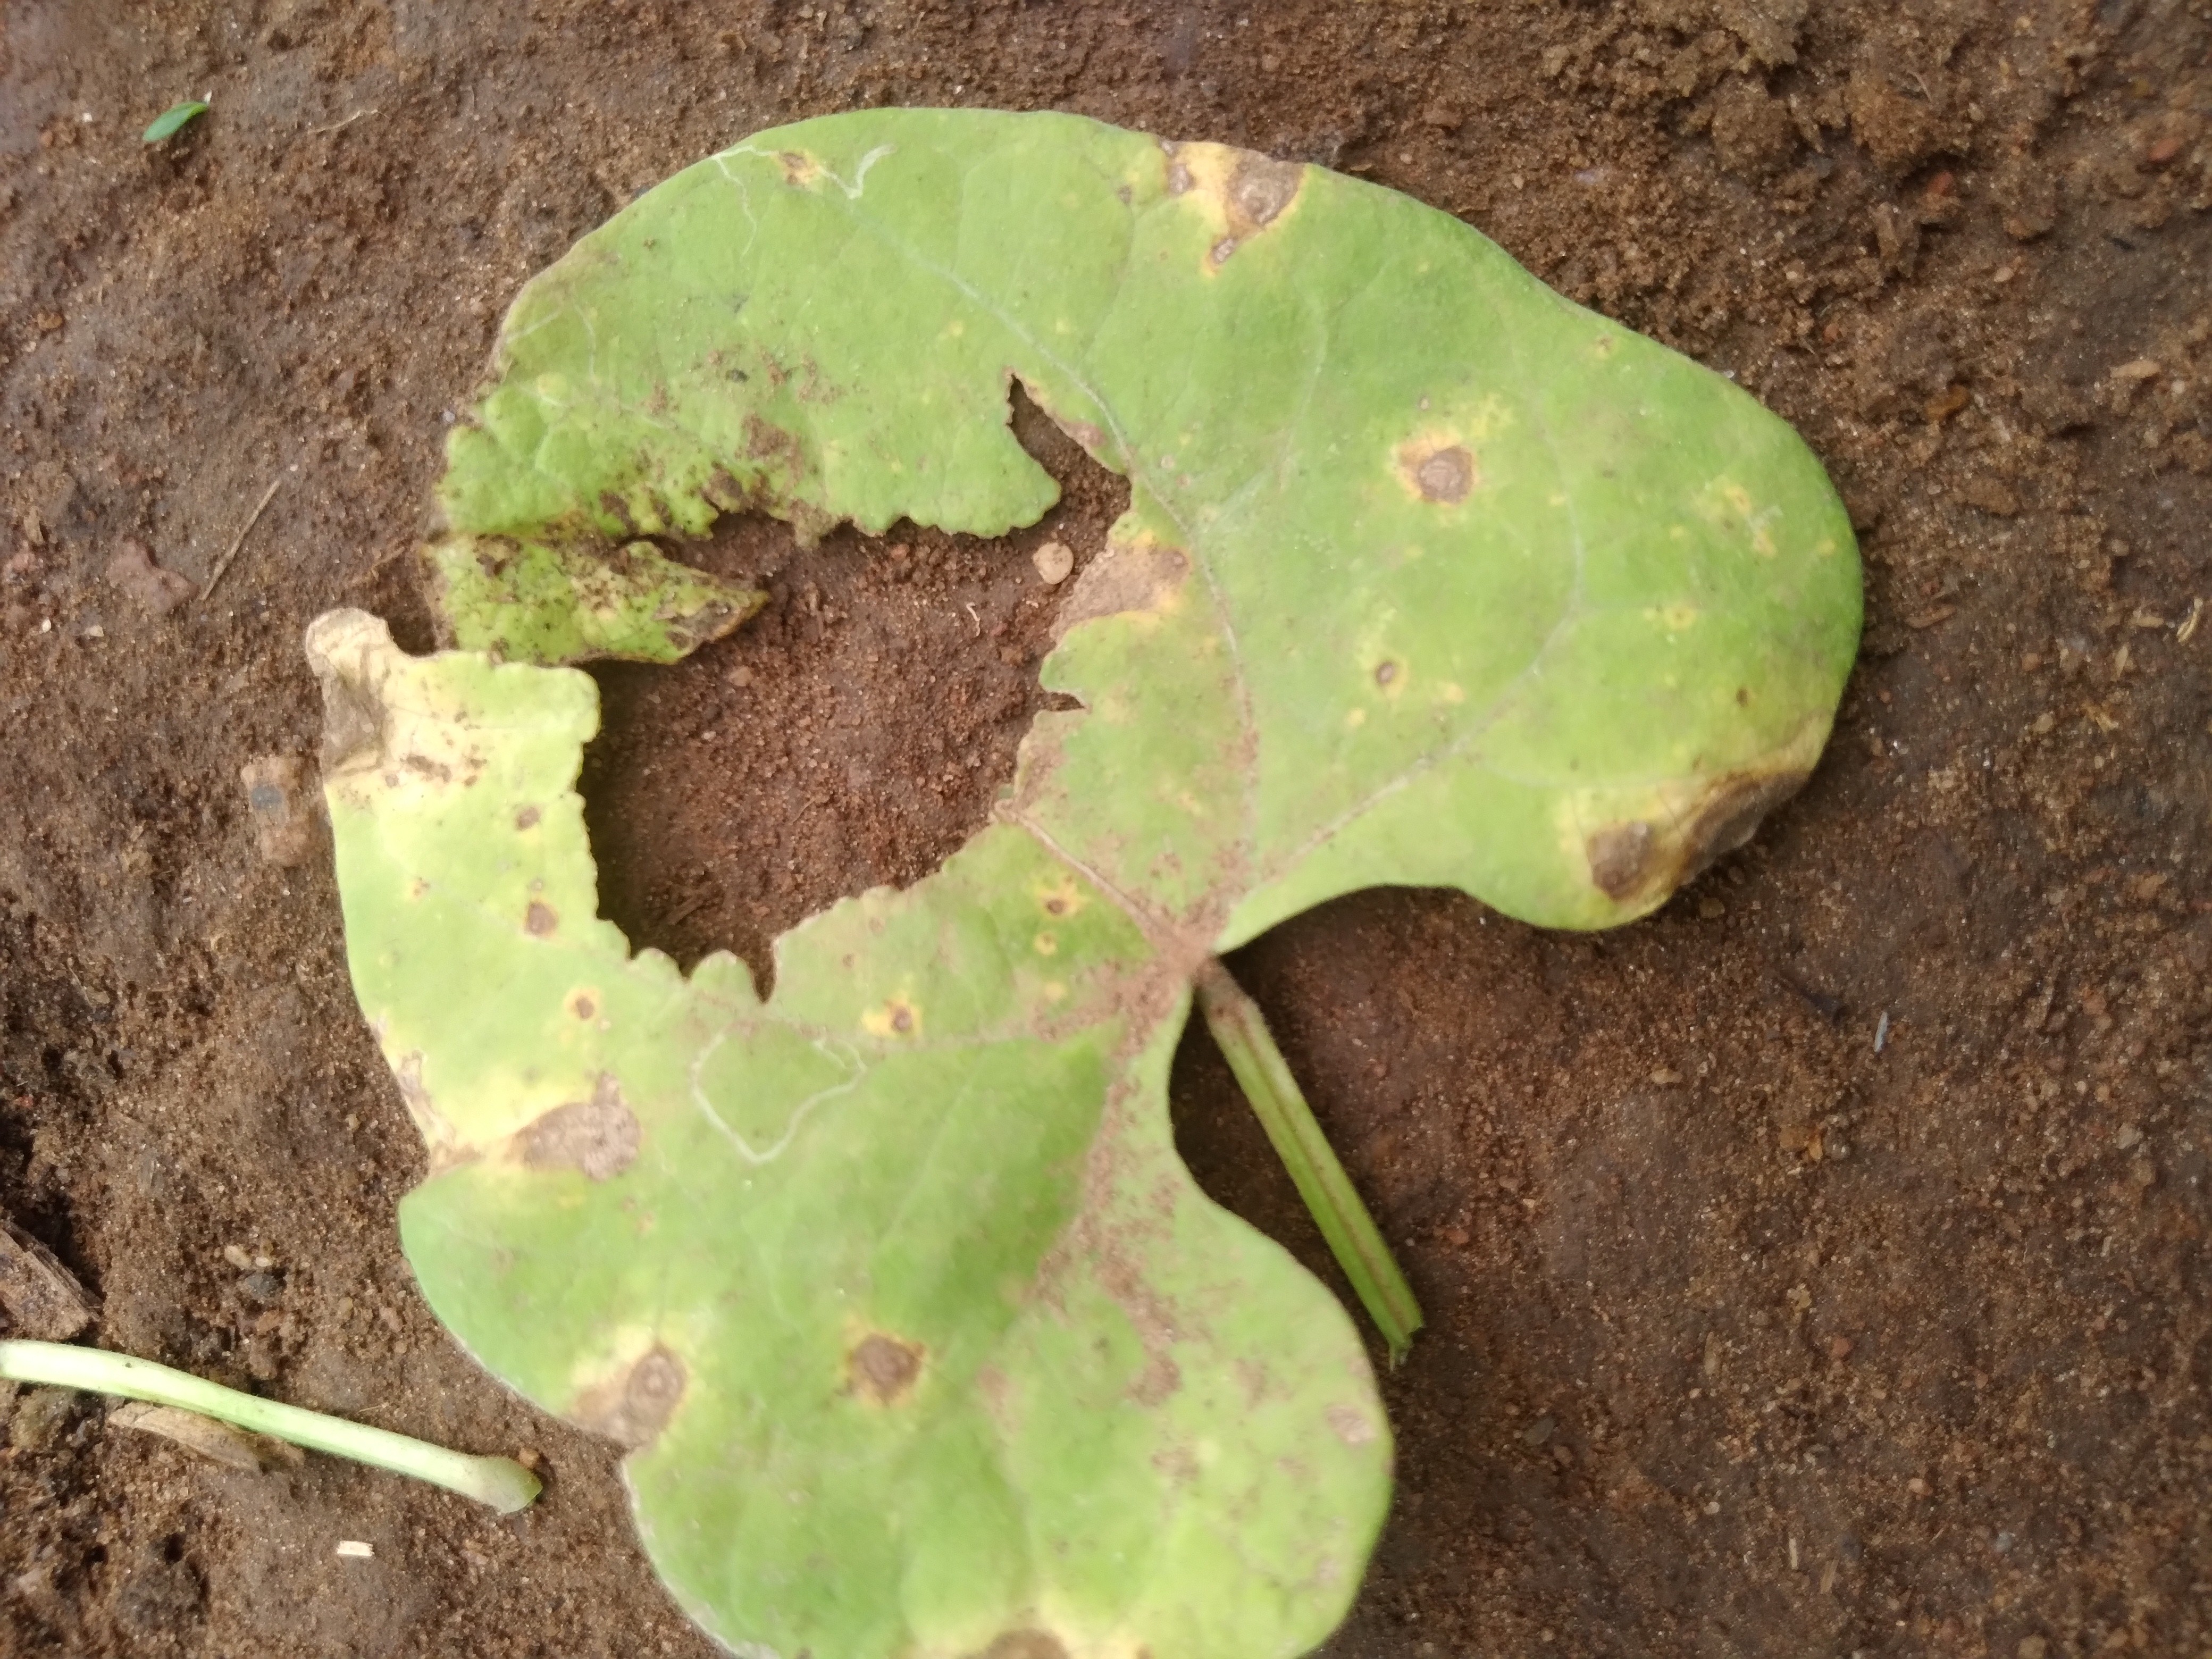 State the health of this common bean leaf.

rust
